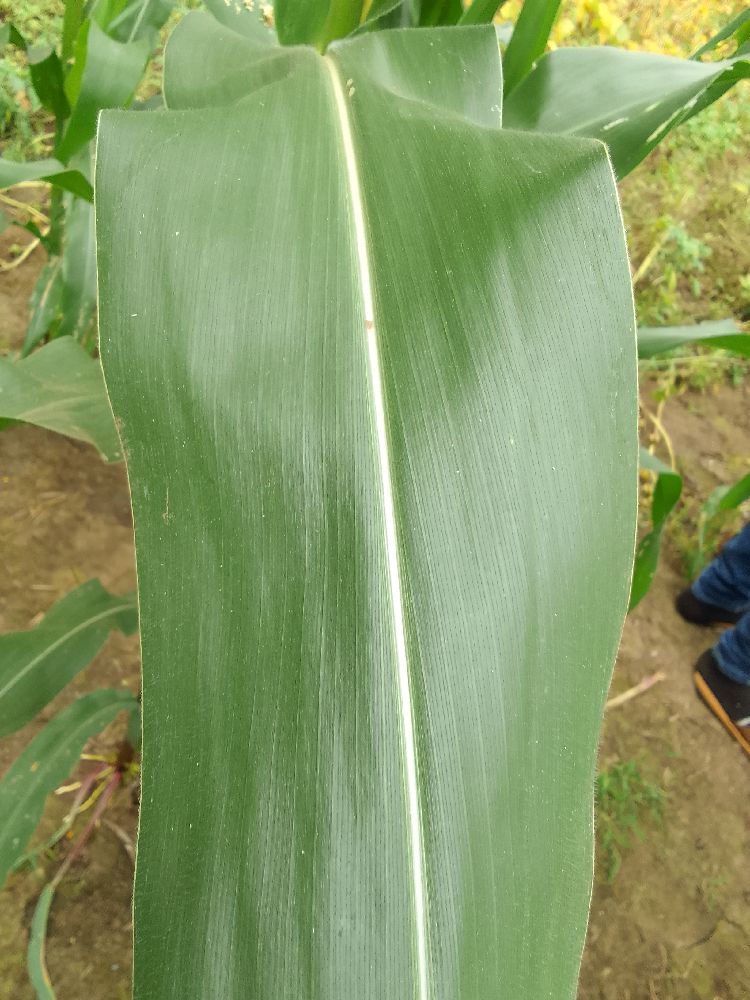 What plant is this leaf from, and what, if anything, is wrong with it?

maize, healthy
